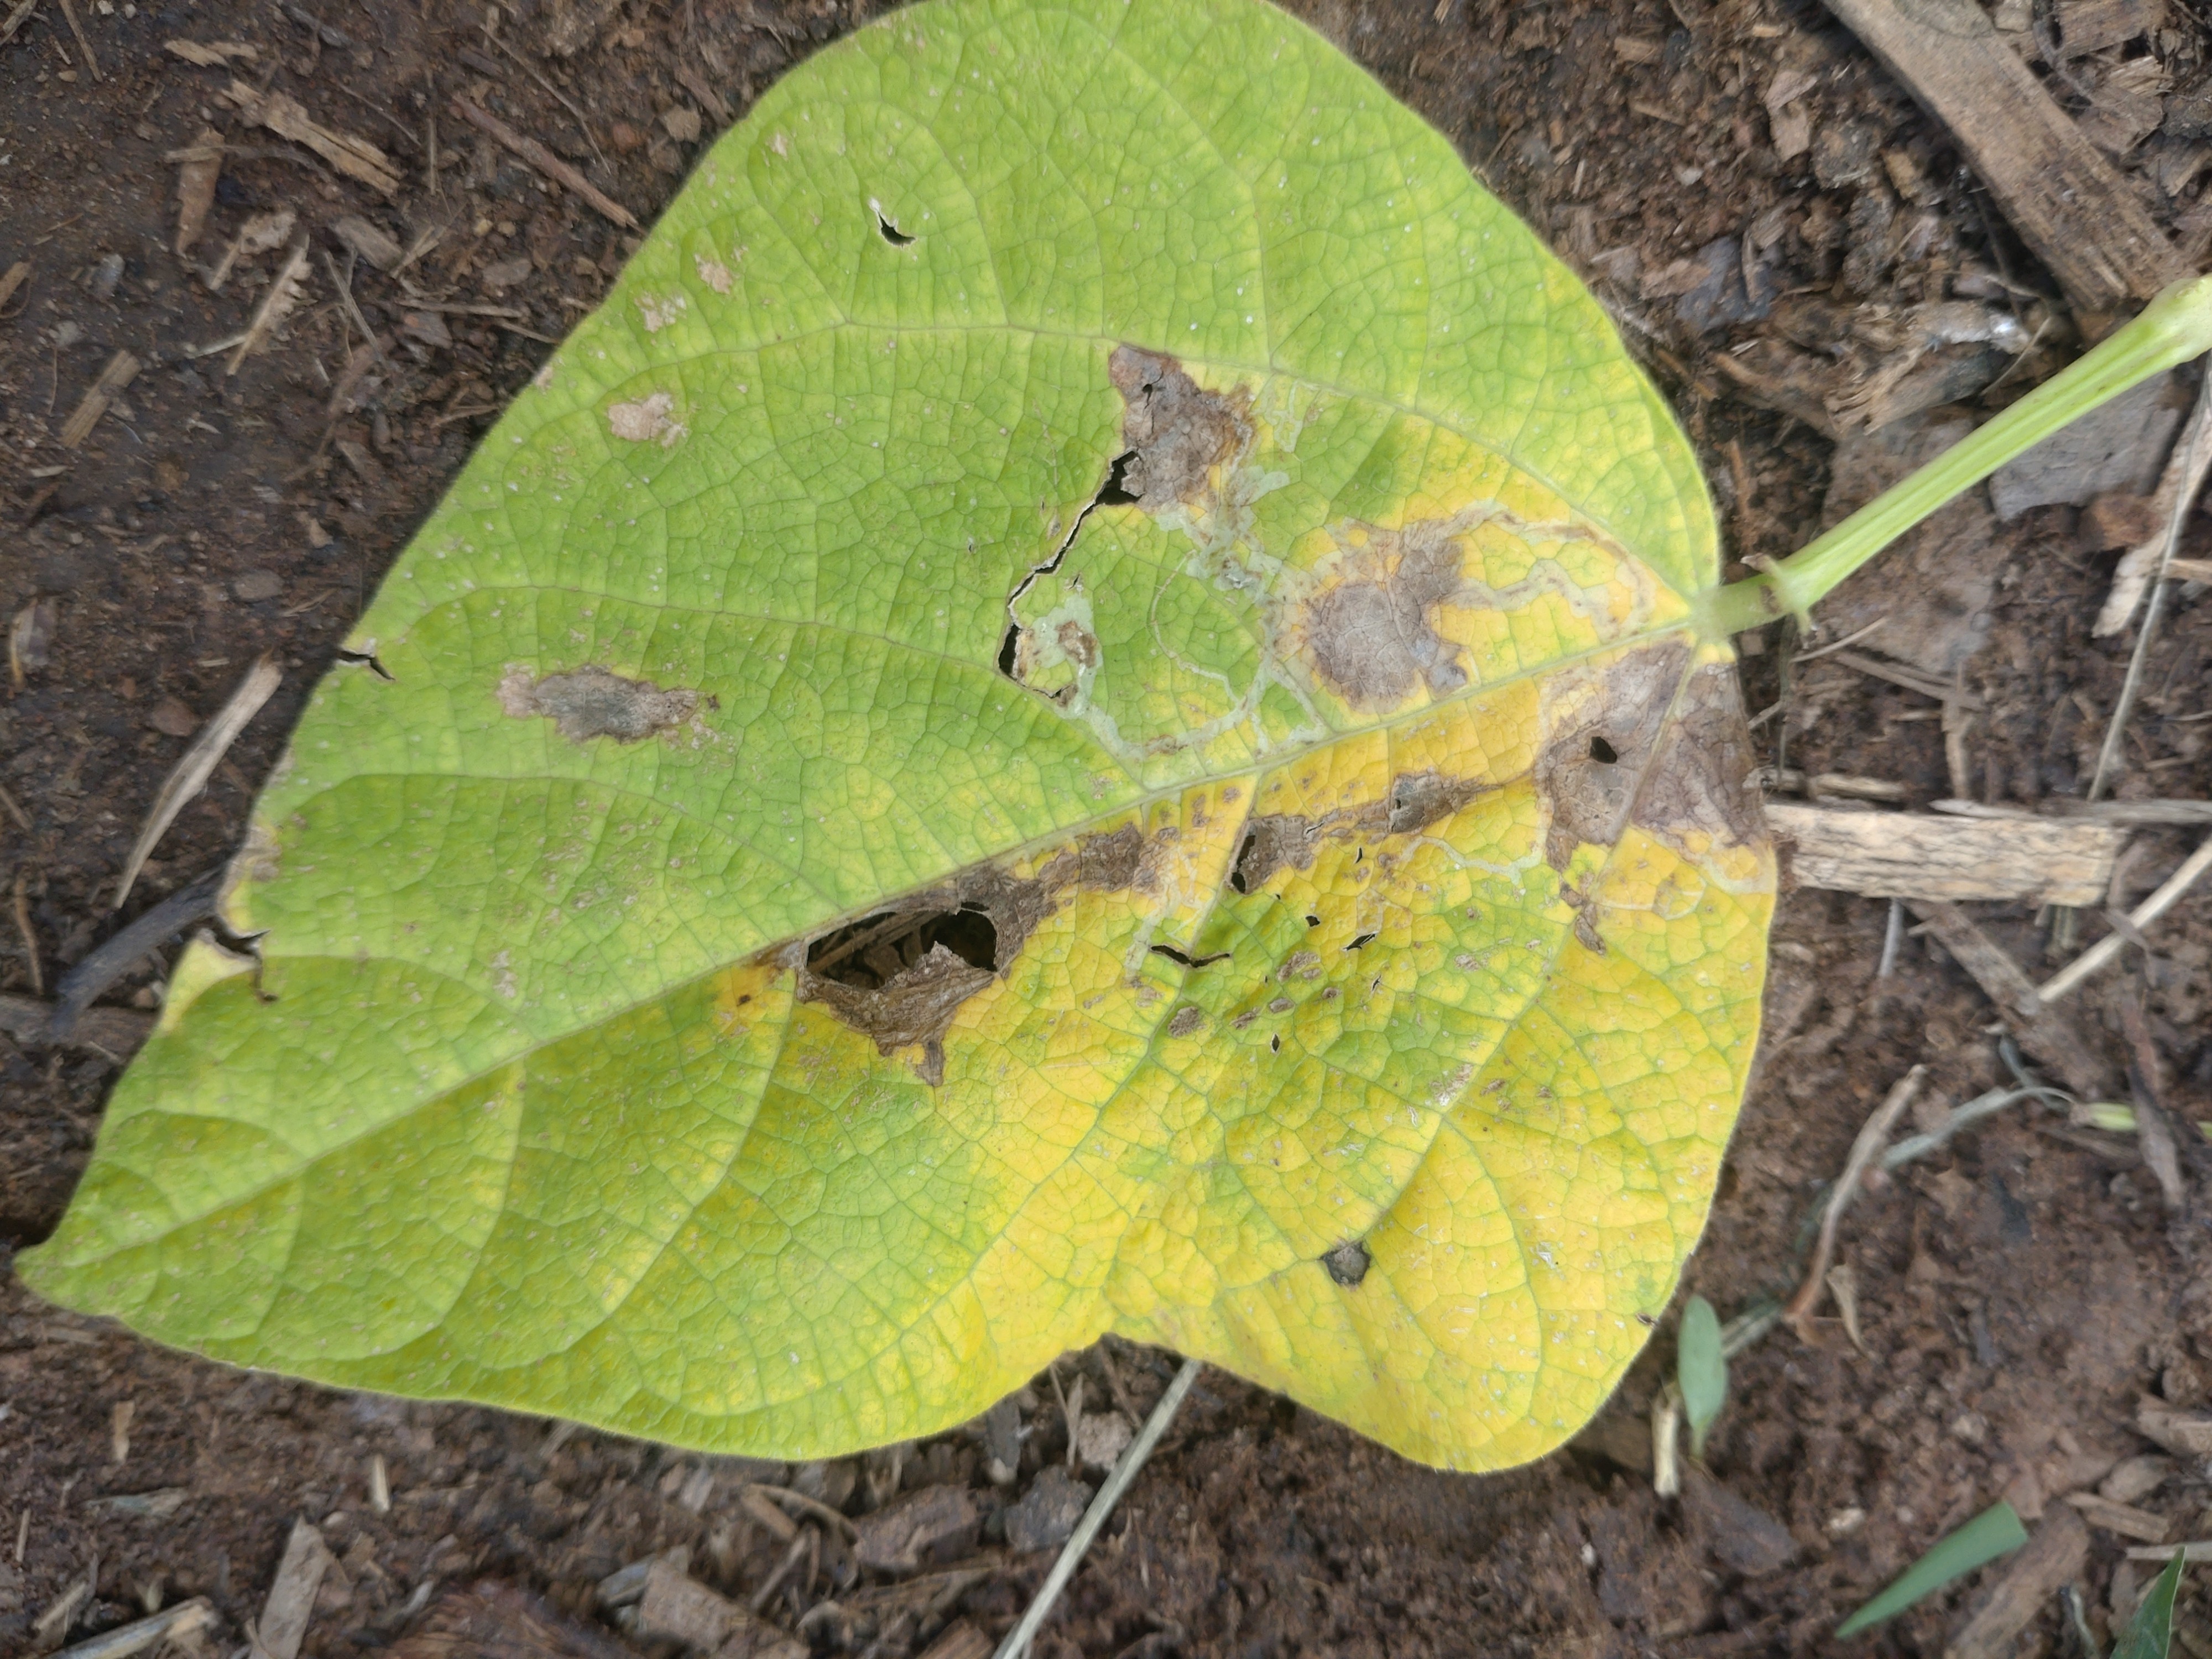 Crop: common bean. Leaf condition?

anthracnose
